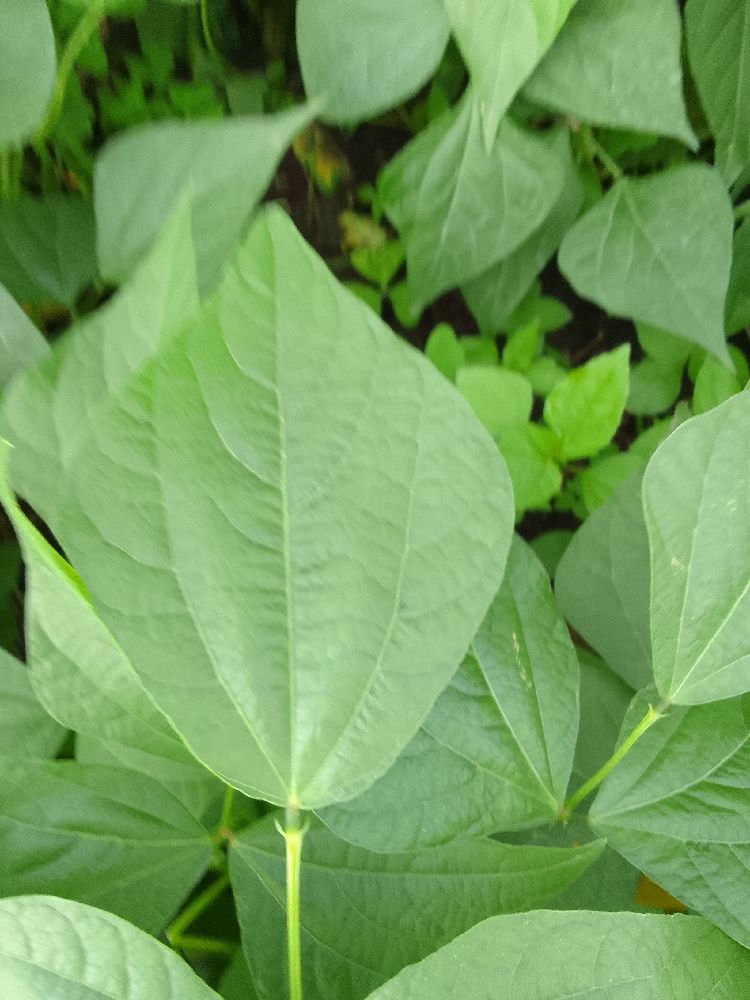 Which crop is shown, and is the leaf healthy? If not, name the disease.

common bean, healthy
